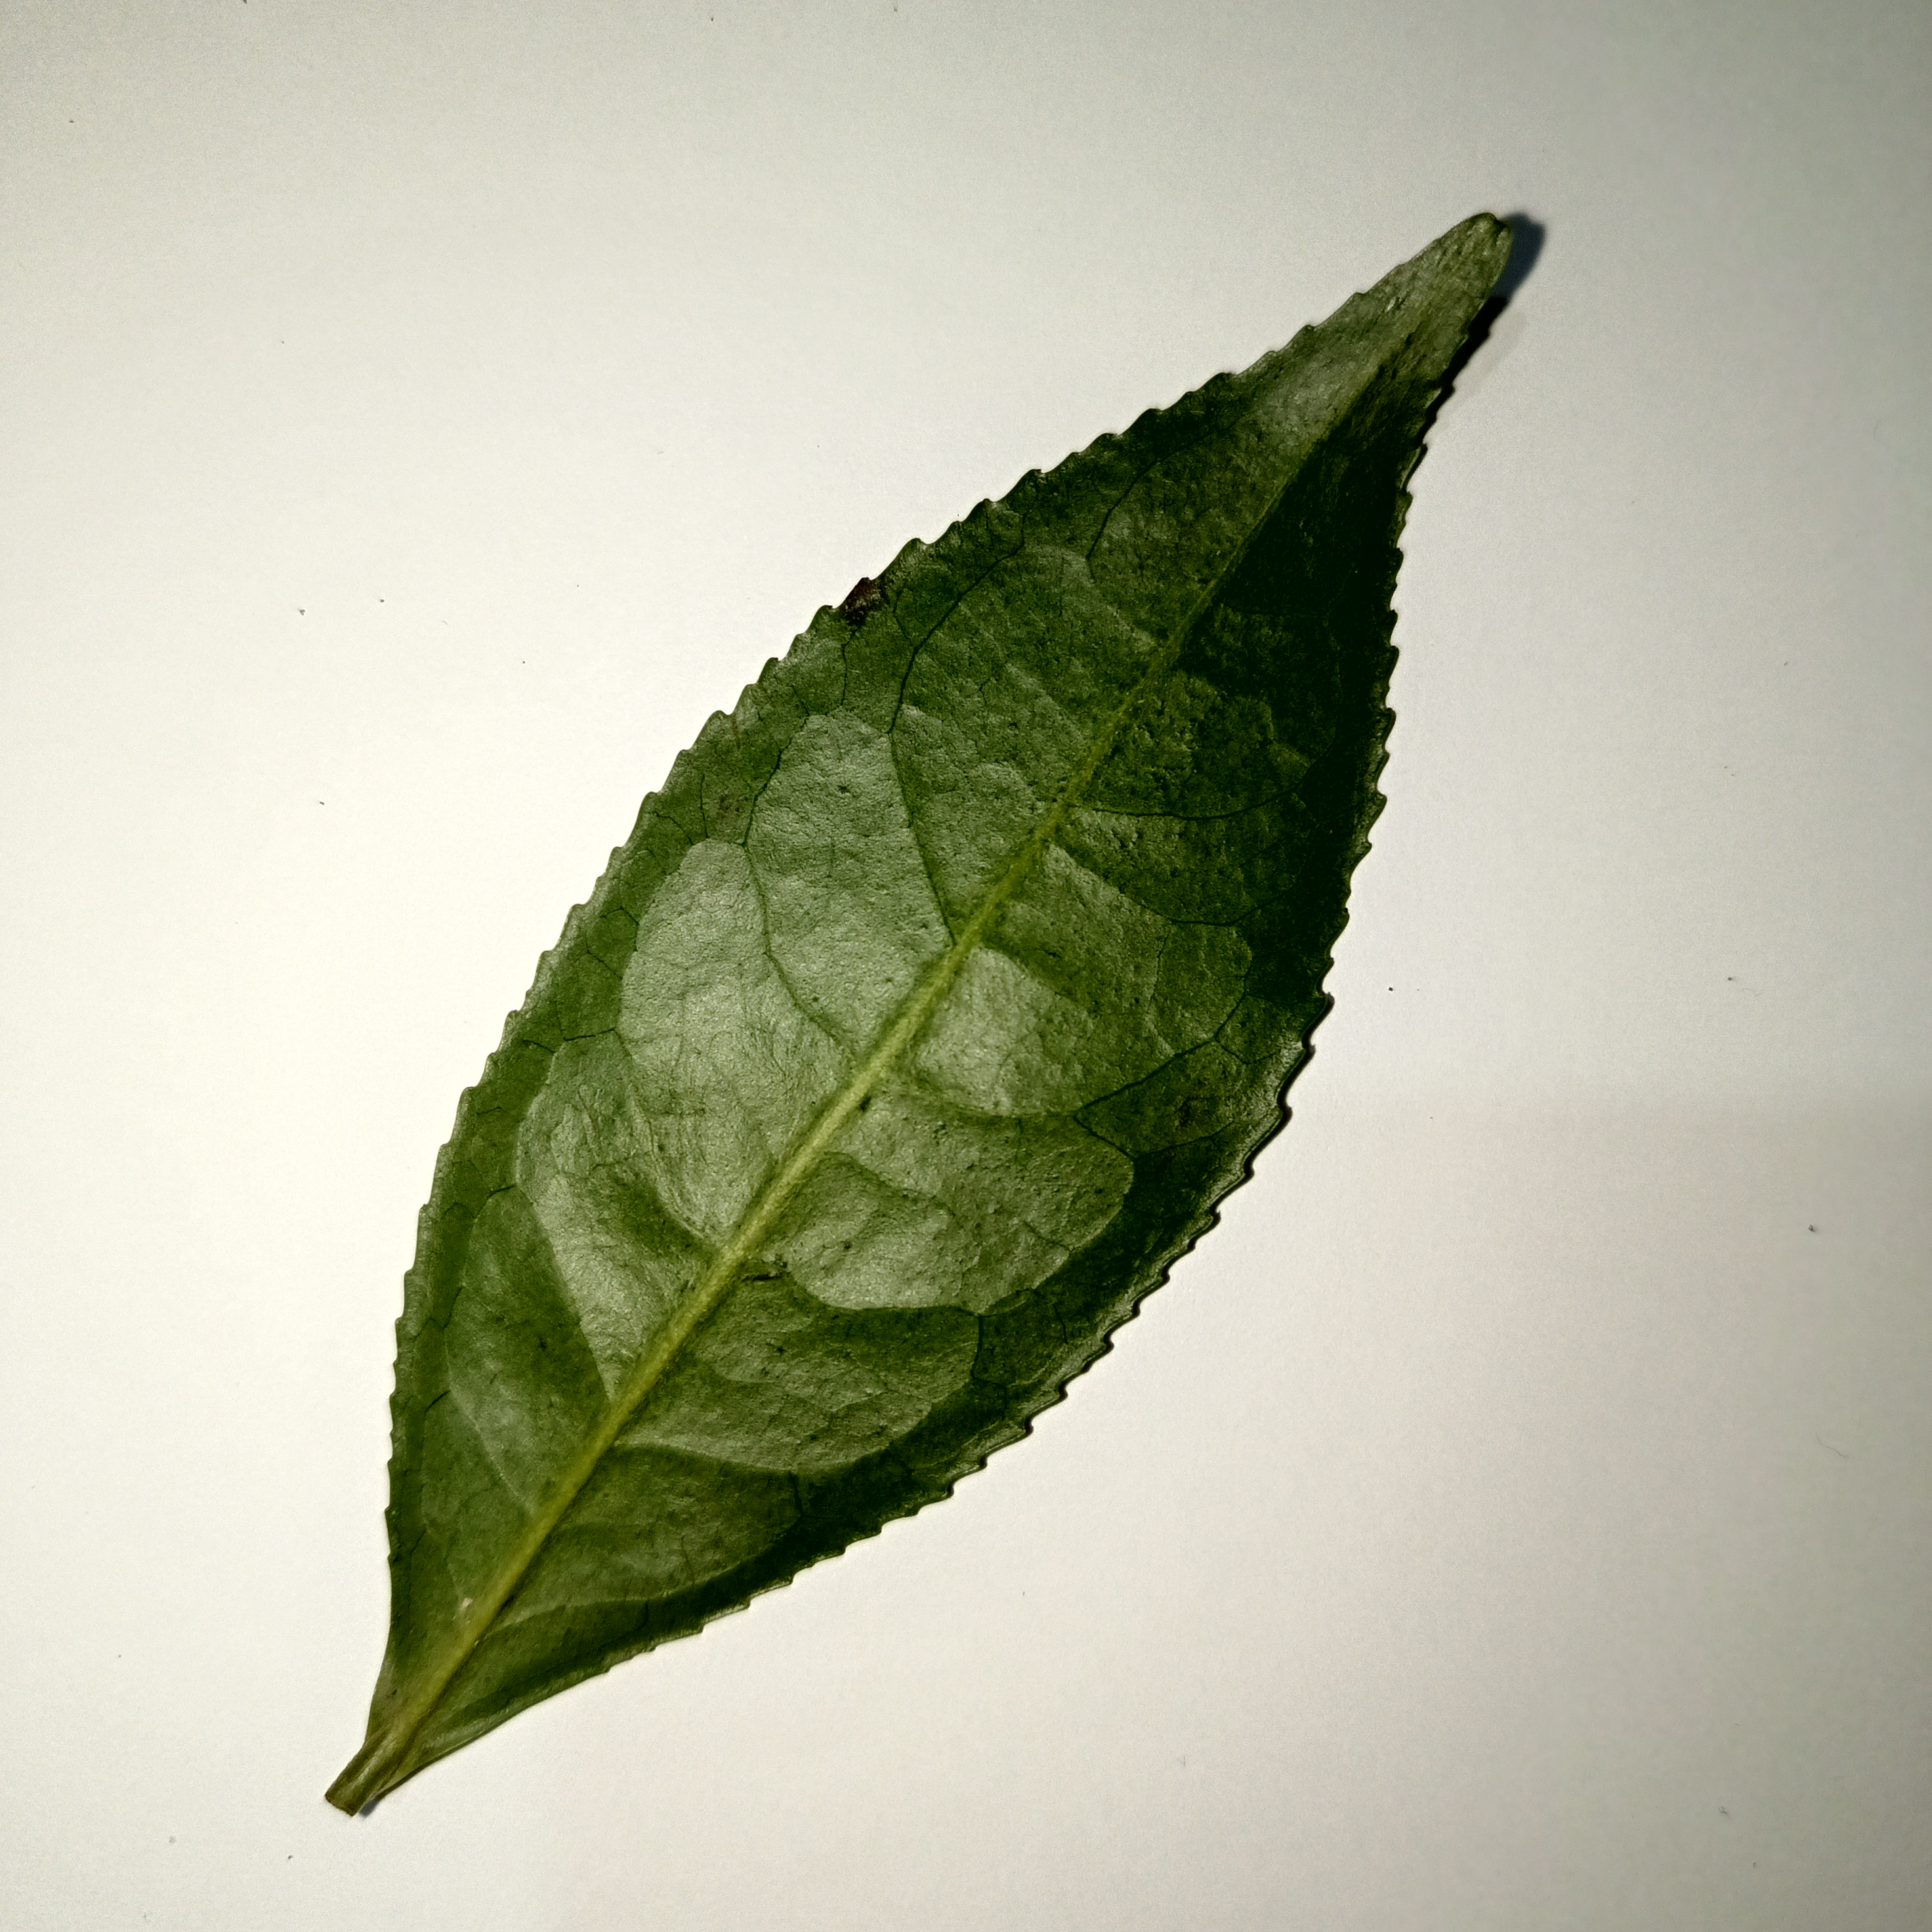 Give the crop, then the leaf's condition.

tea, healthy
